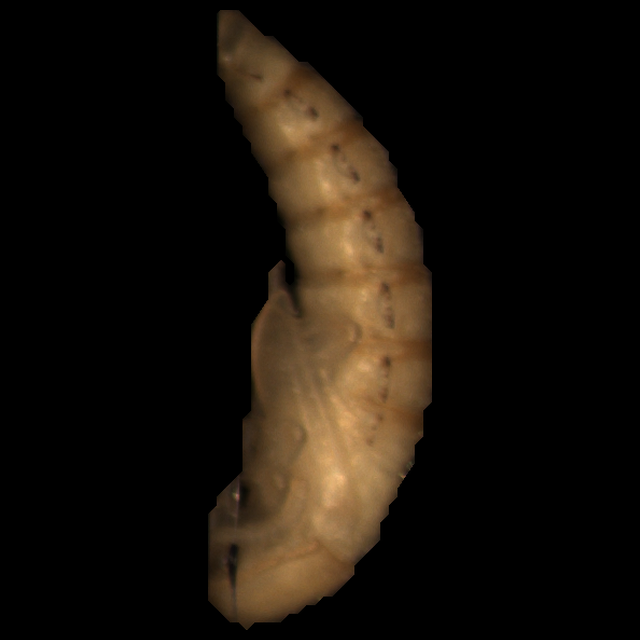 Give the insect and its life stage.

mealworm pupa
